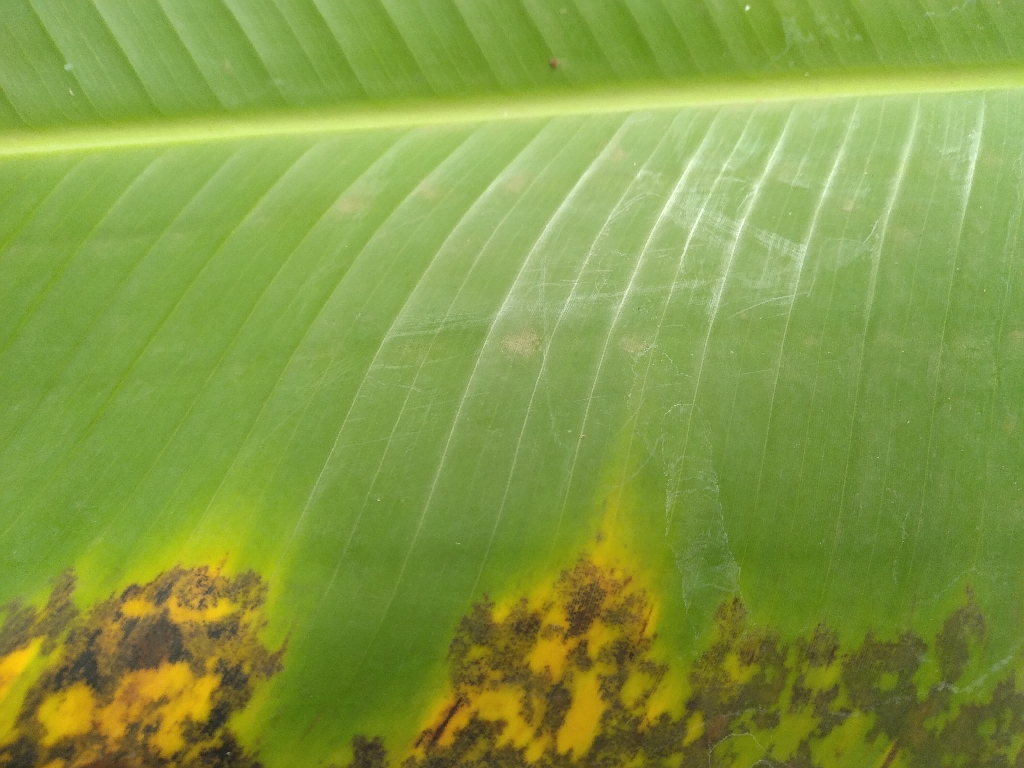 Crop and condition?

banana, black sigatoka
